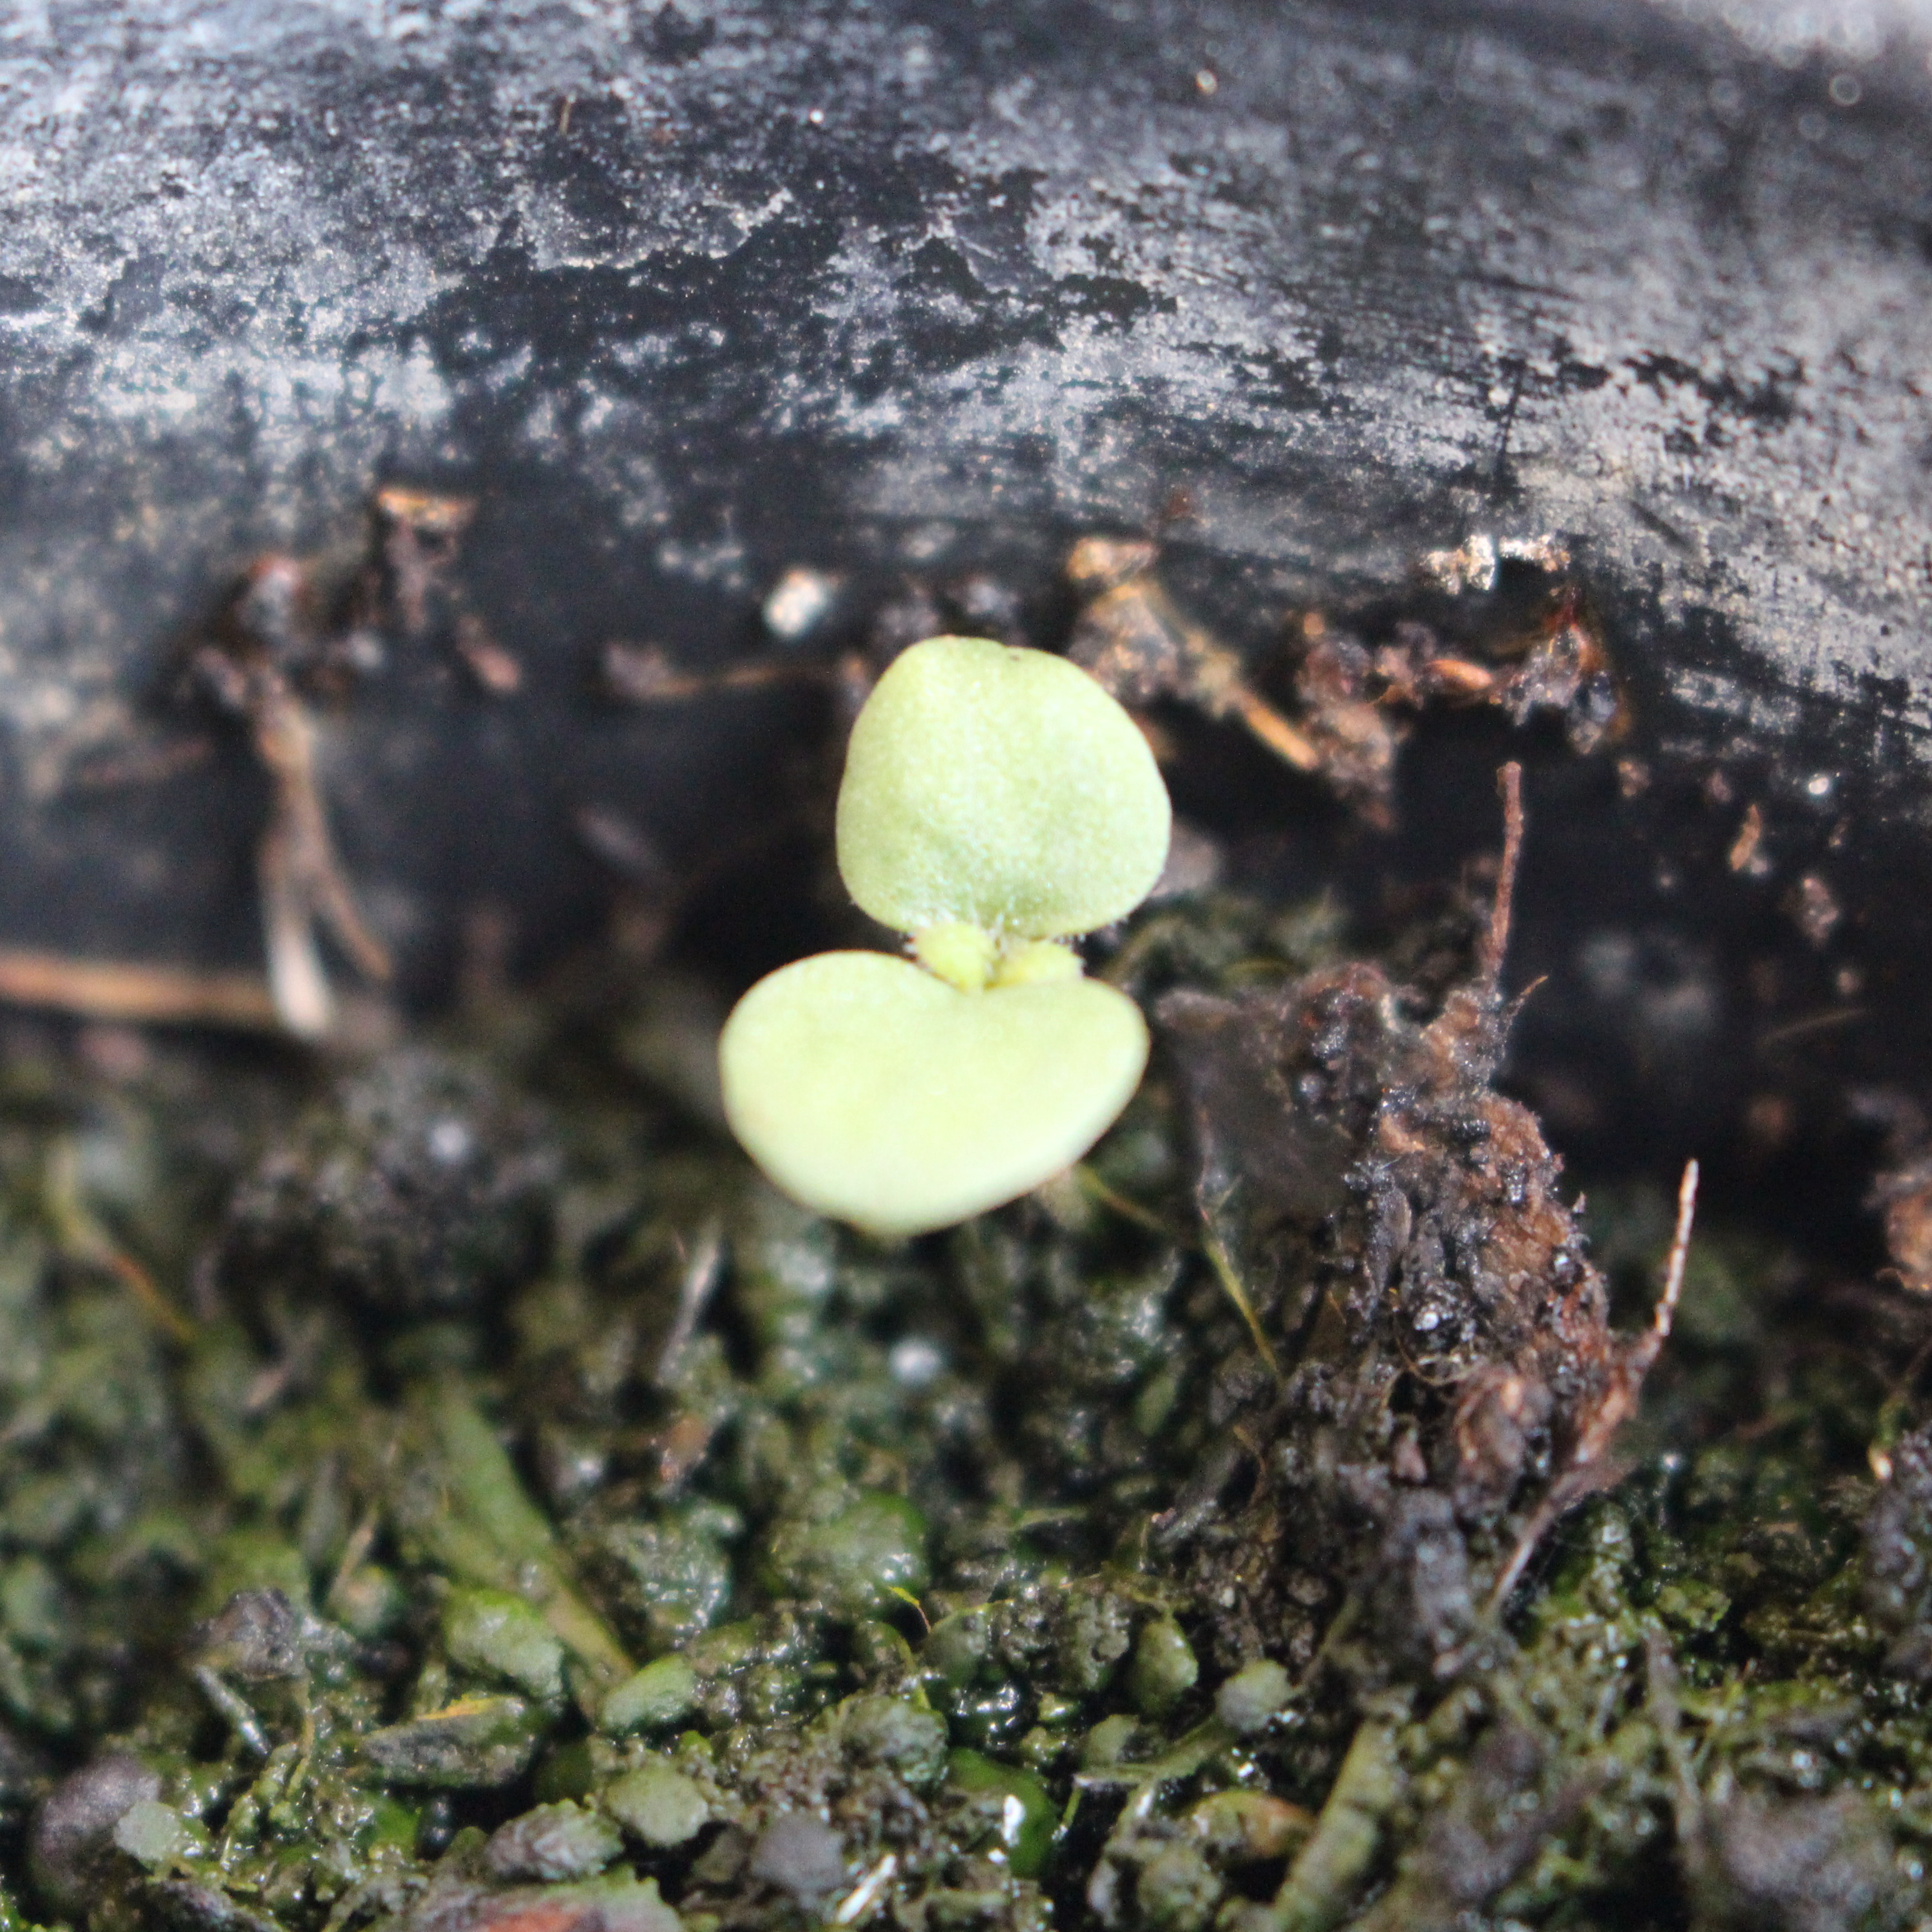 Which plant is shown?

Veronica persica
